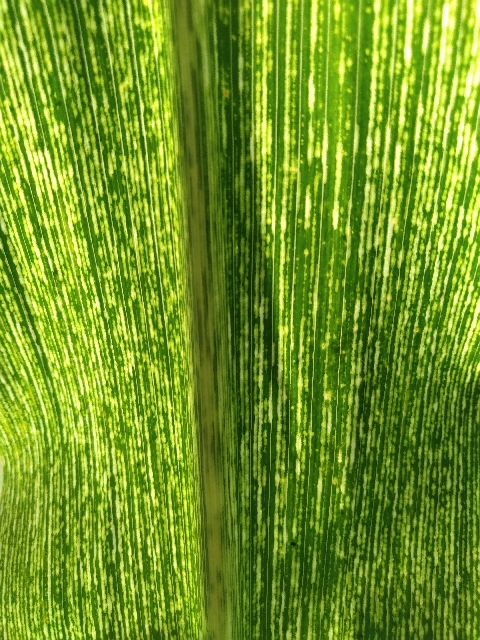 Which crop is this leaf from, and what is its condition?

maize, maize streak virus
